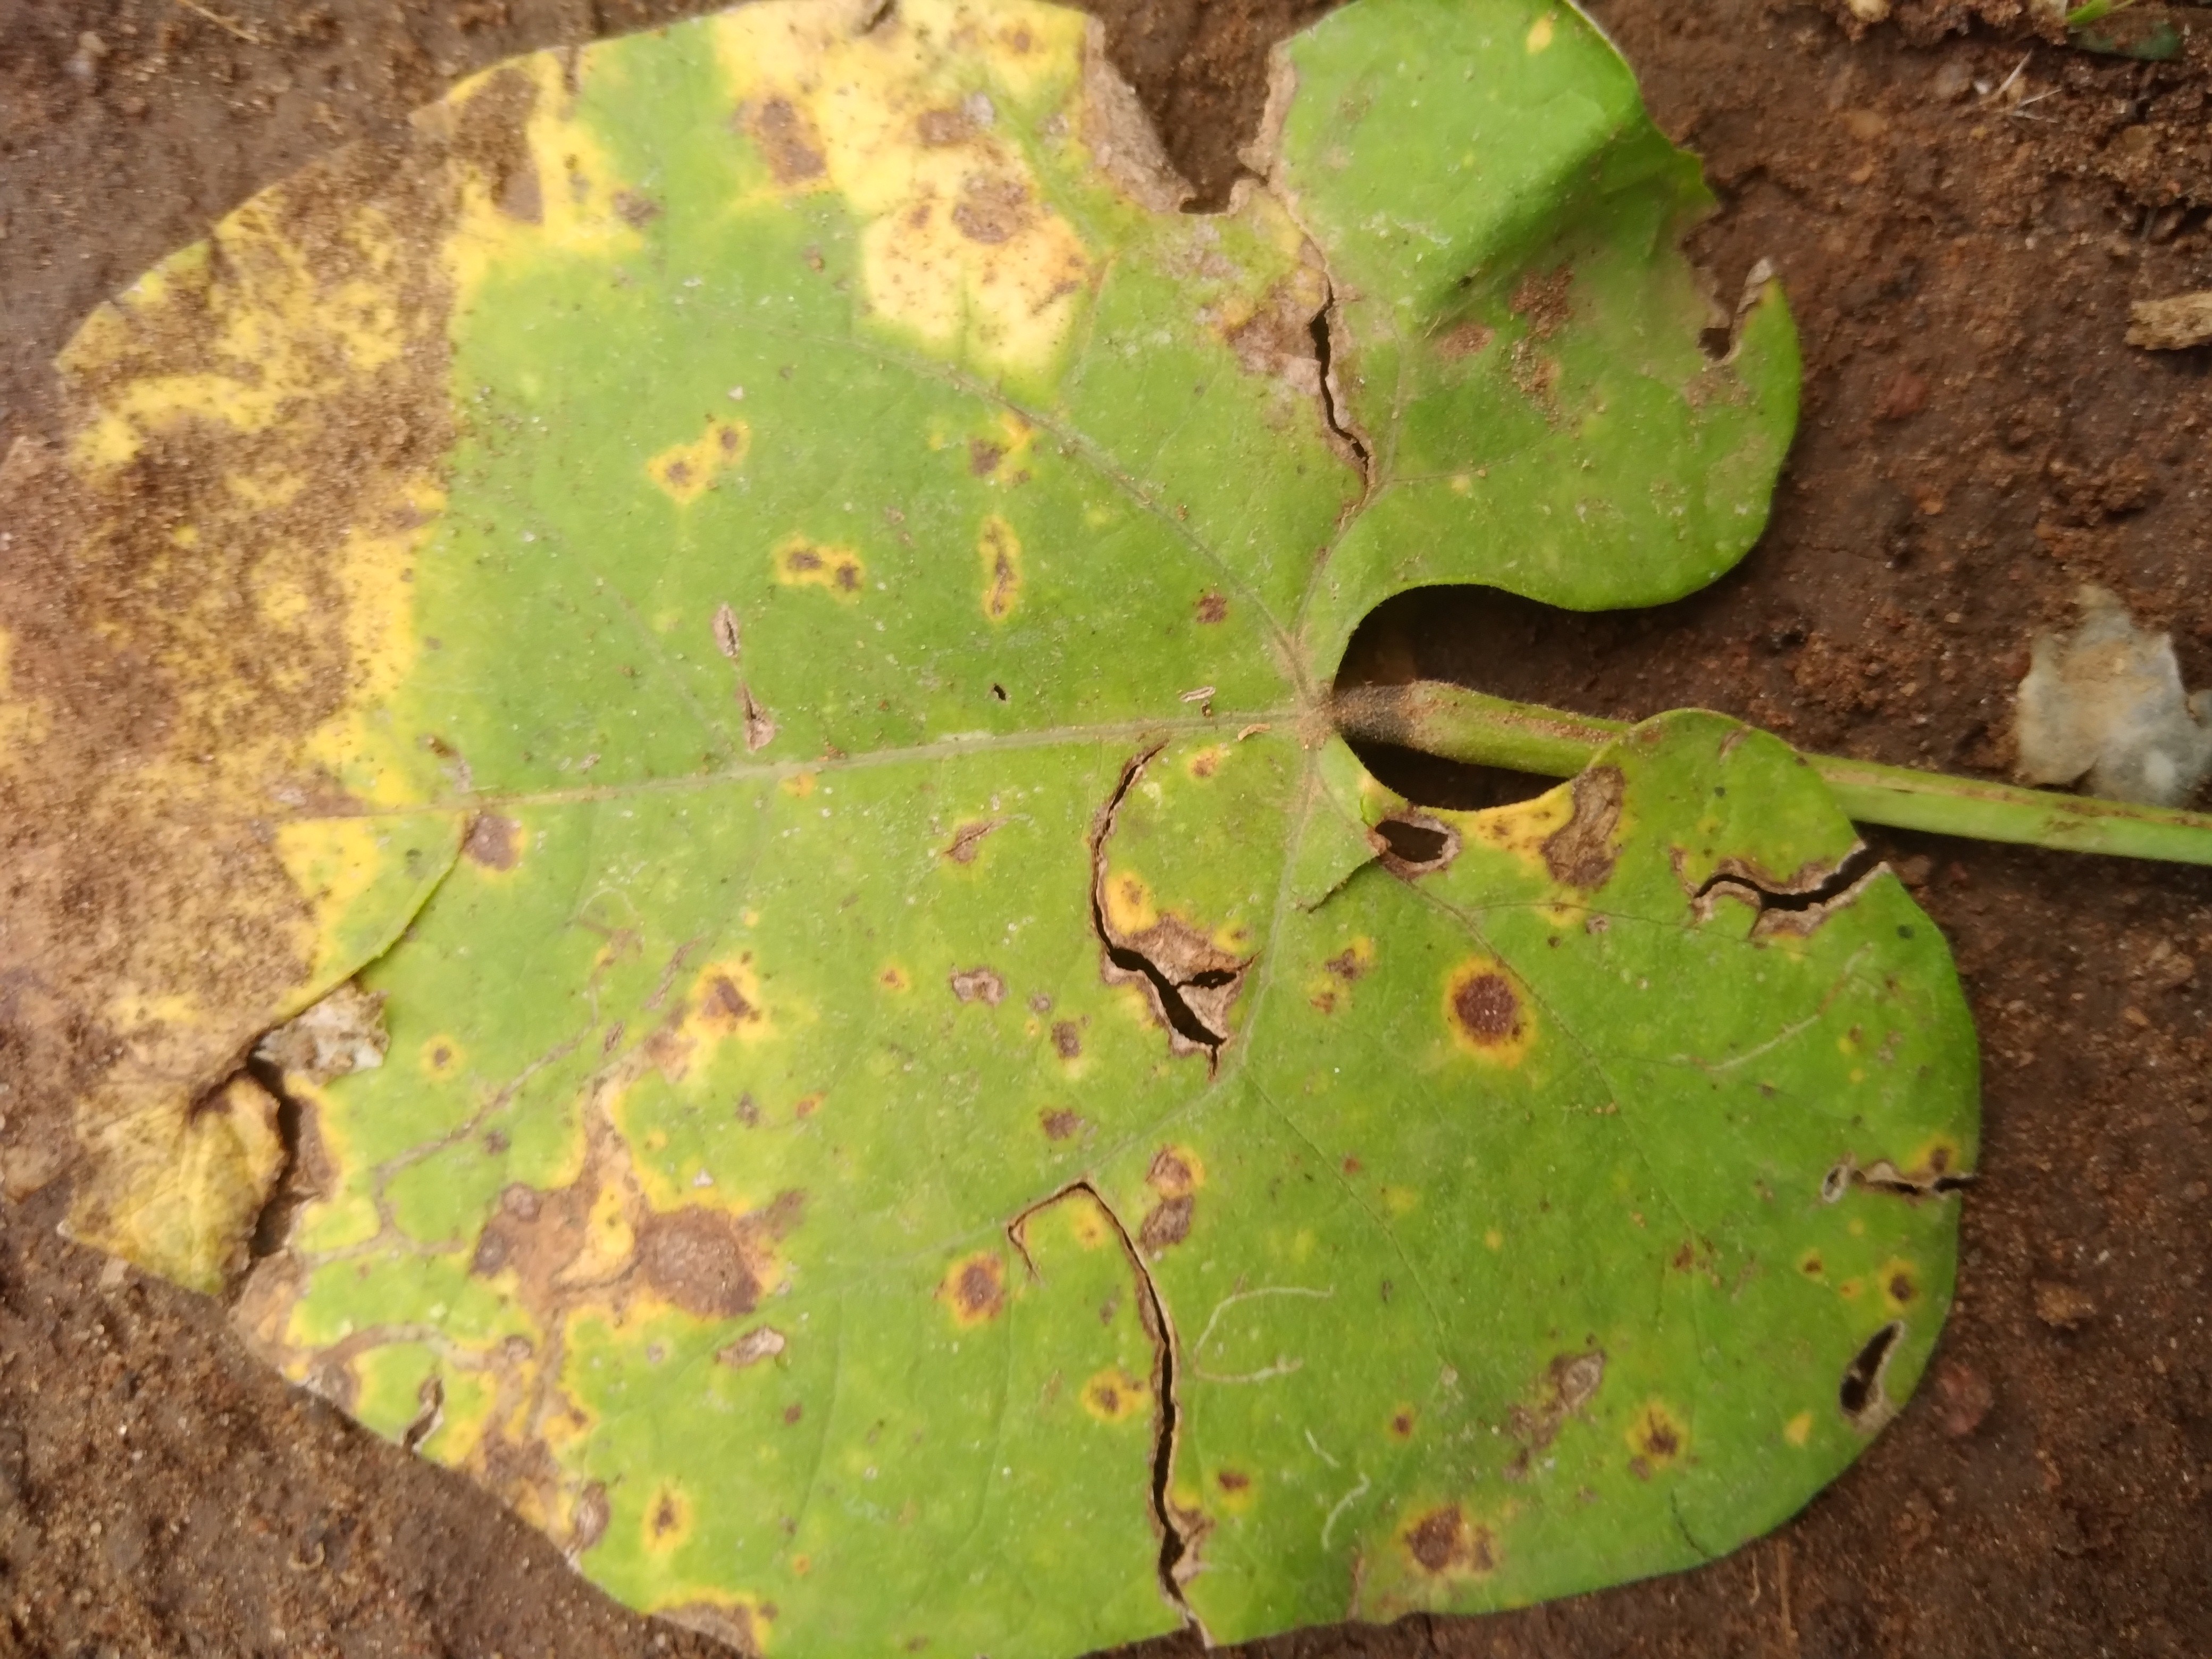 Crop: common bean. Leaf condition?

rust
